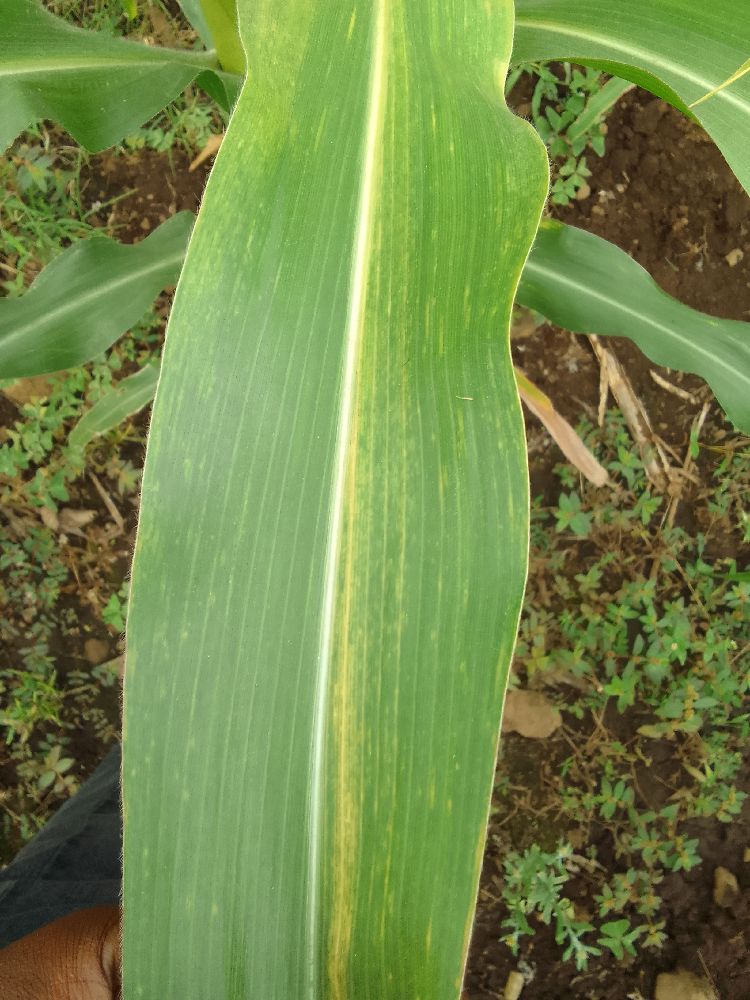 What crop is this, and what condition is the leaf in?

maize, maize lethal necrosis
